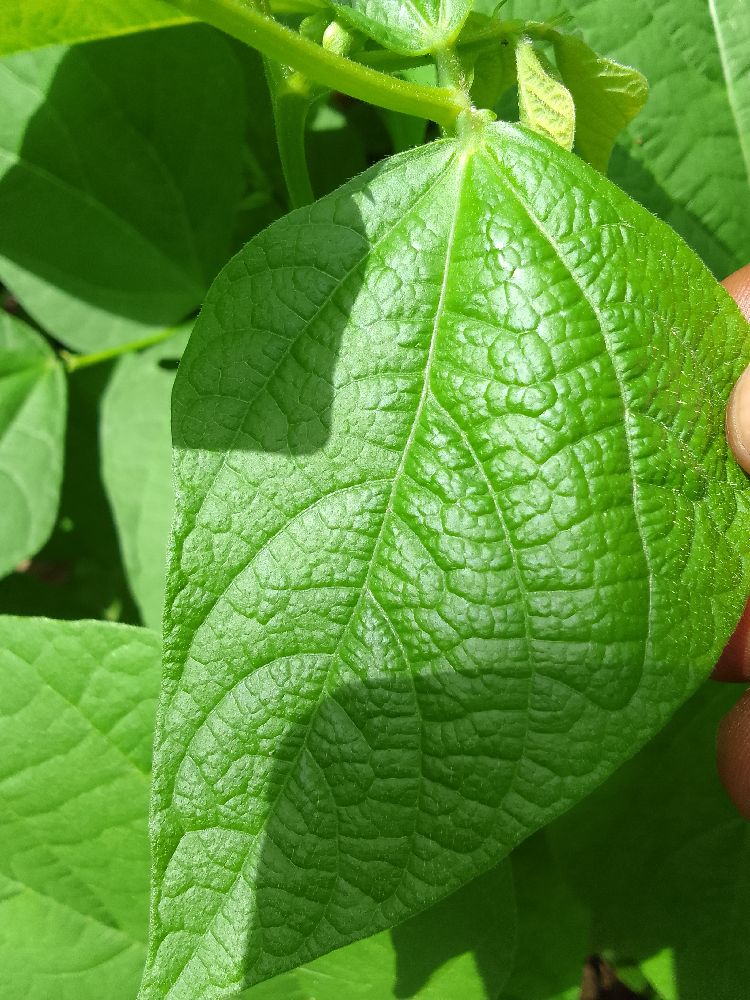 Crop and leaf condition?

common bean, healthy
